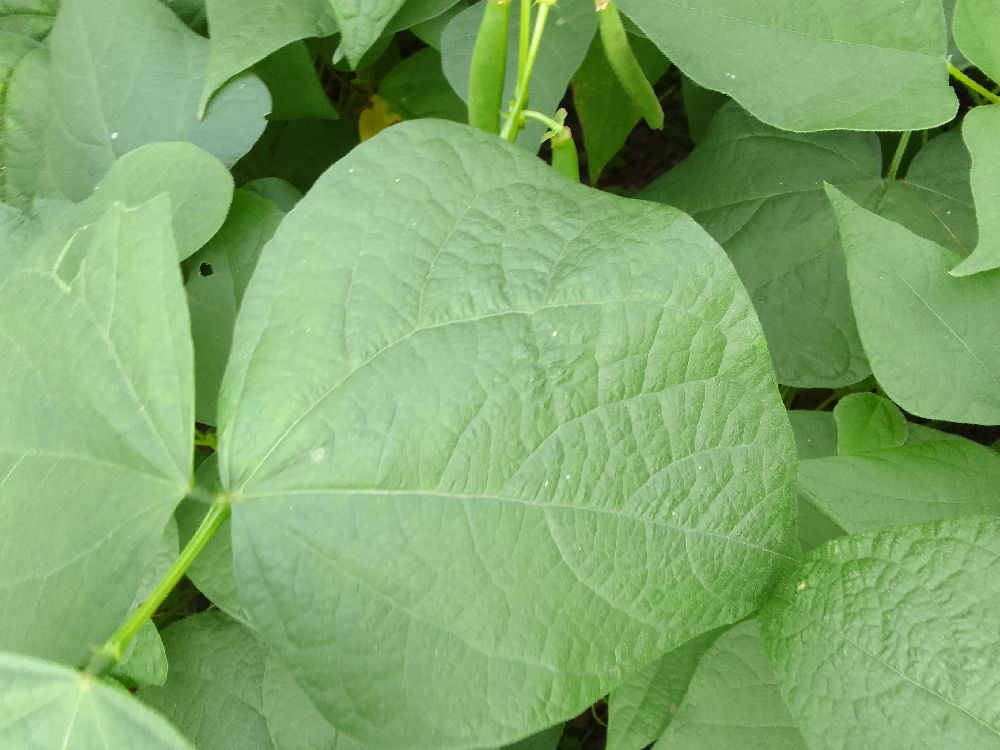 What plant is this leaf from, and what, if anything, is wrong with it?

common bean, healthy
